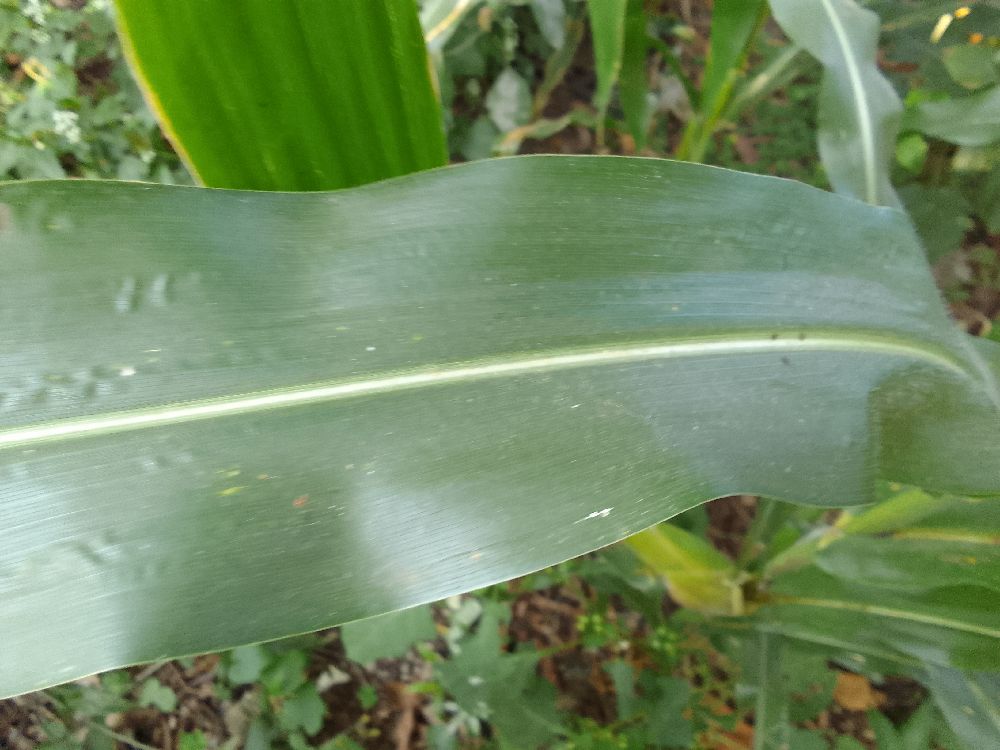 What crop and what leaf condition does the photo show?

maize, healthy
